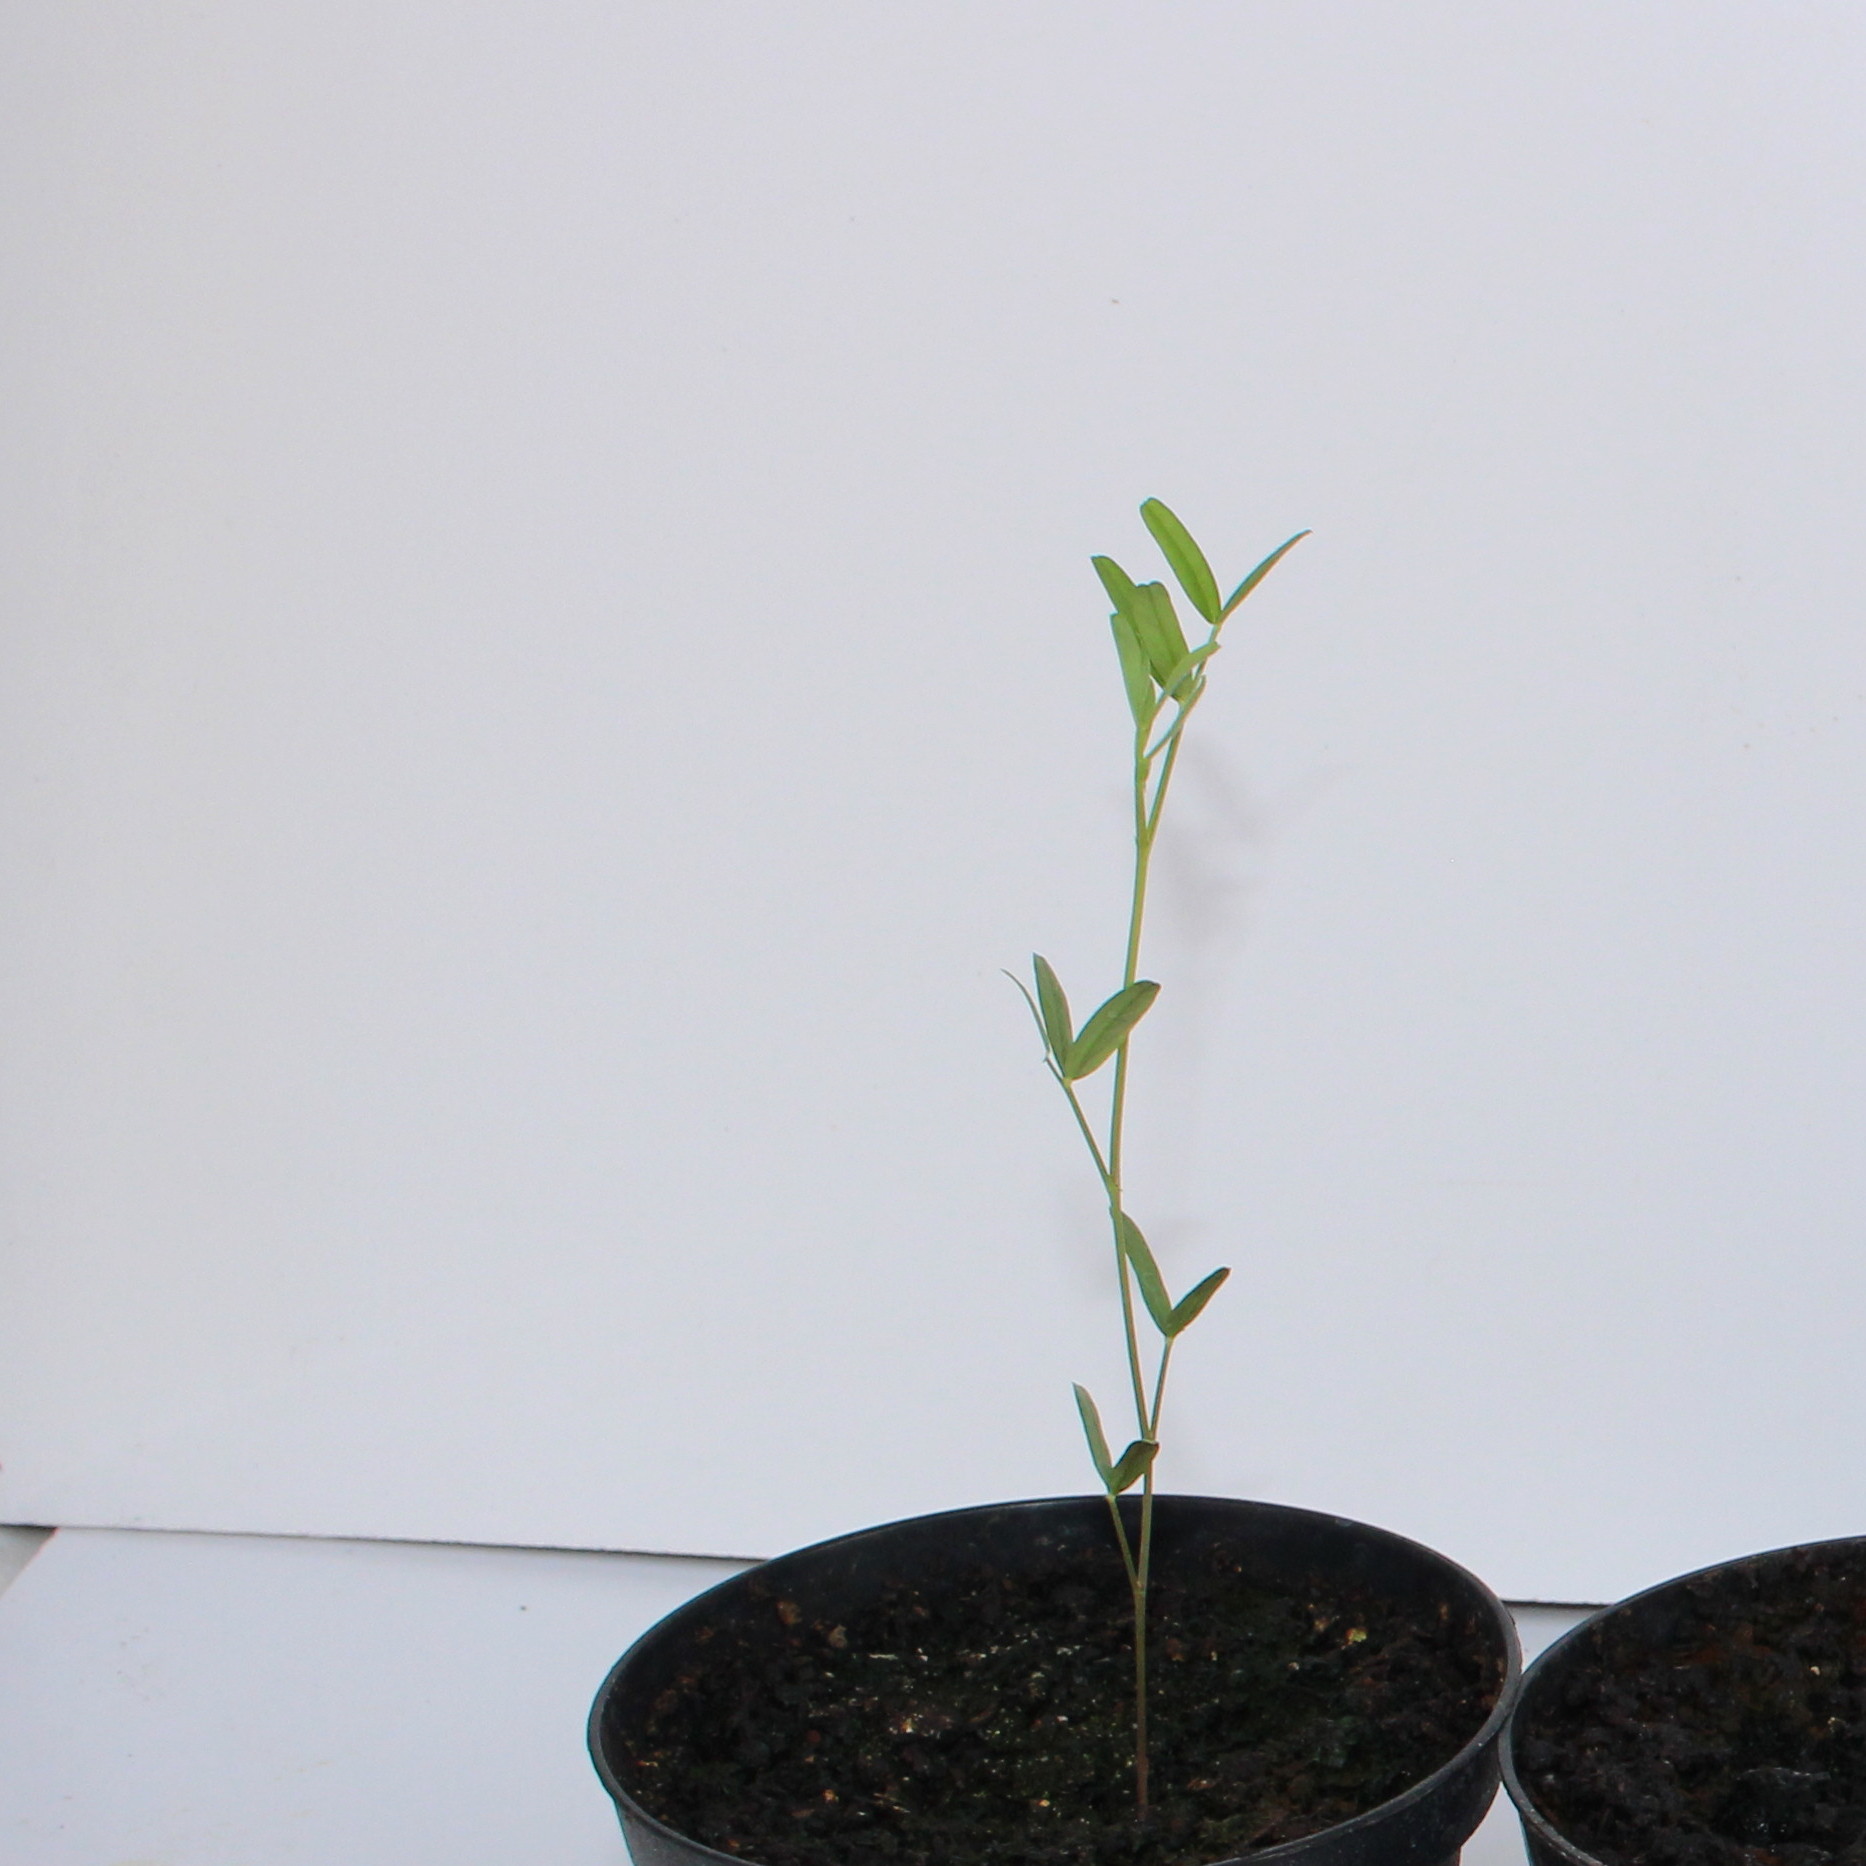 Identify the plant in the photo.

Vicia sativa
